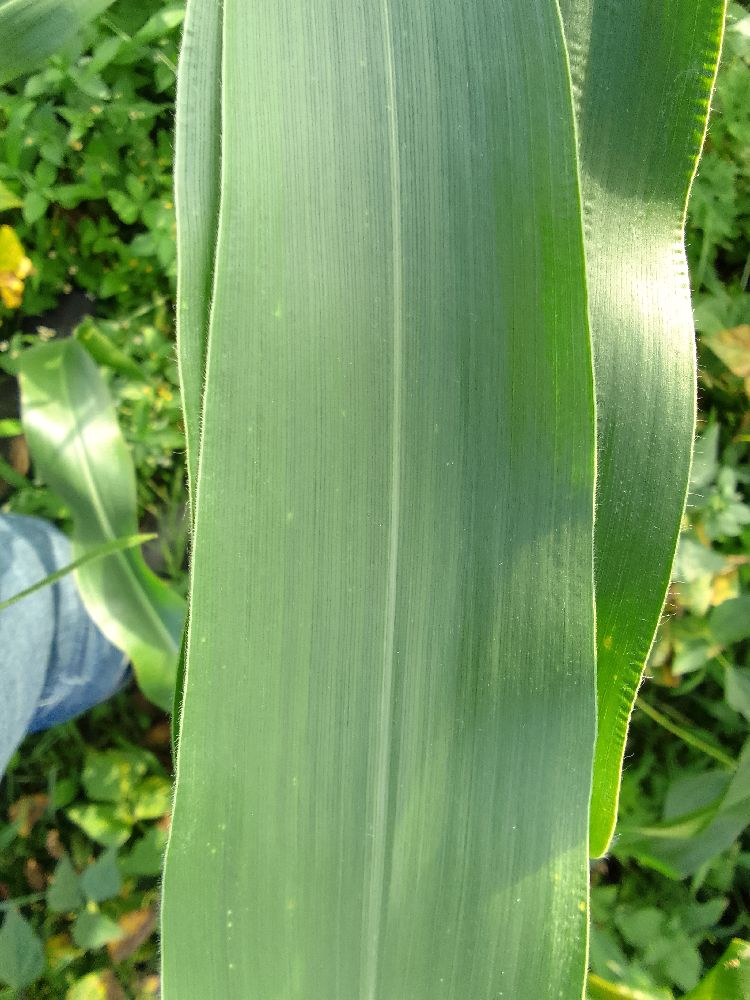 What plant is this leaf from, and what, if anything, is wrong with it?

maize, healthy
